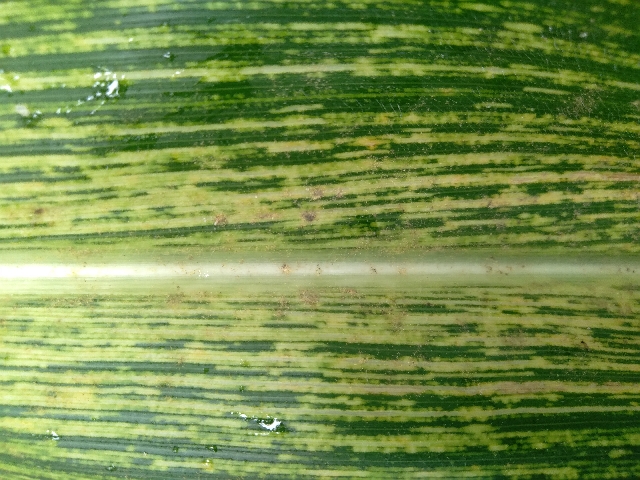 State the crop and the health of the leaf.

maize, maize streak virus
